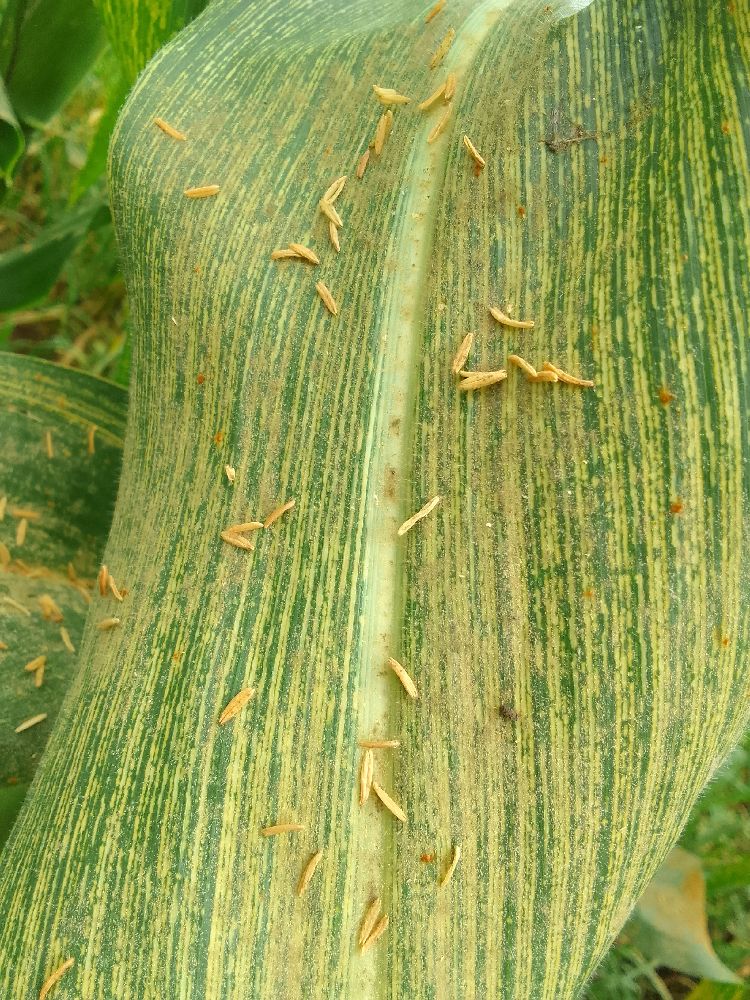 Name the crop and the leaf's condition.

maize, maize streak virus
